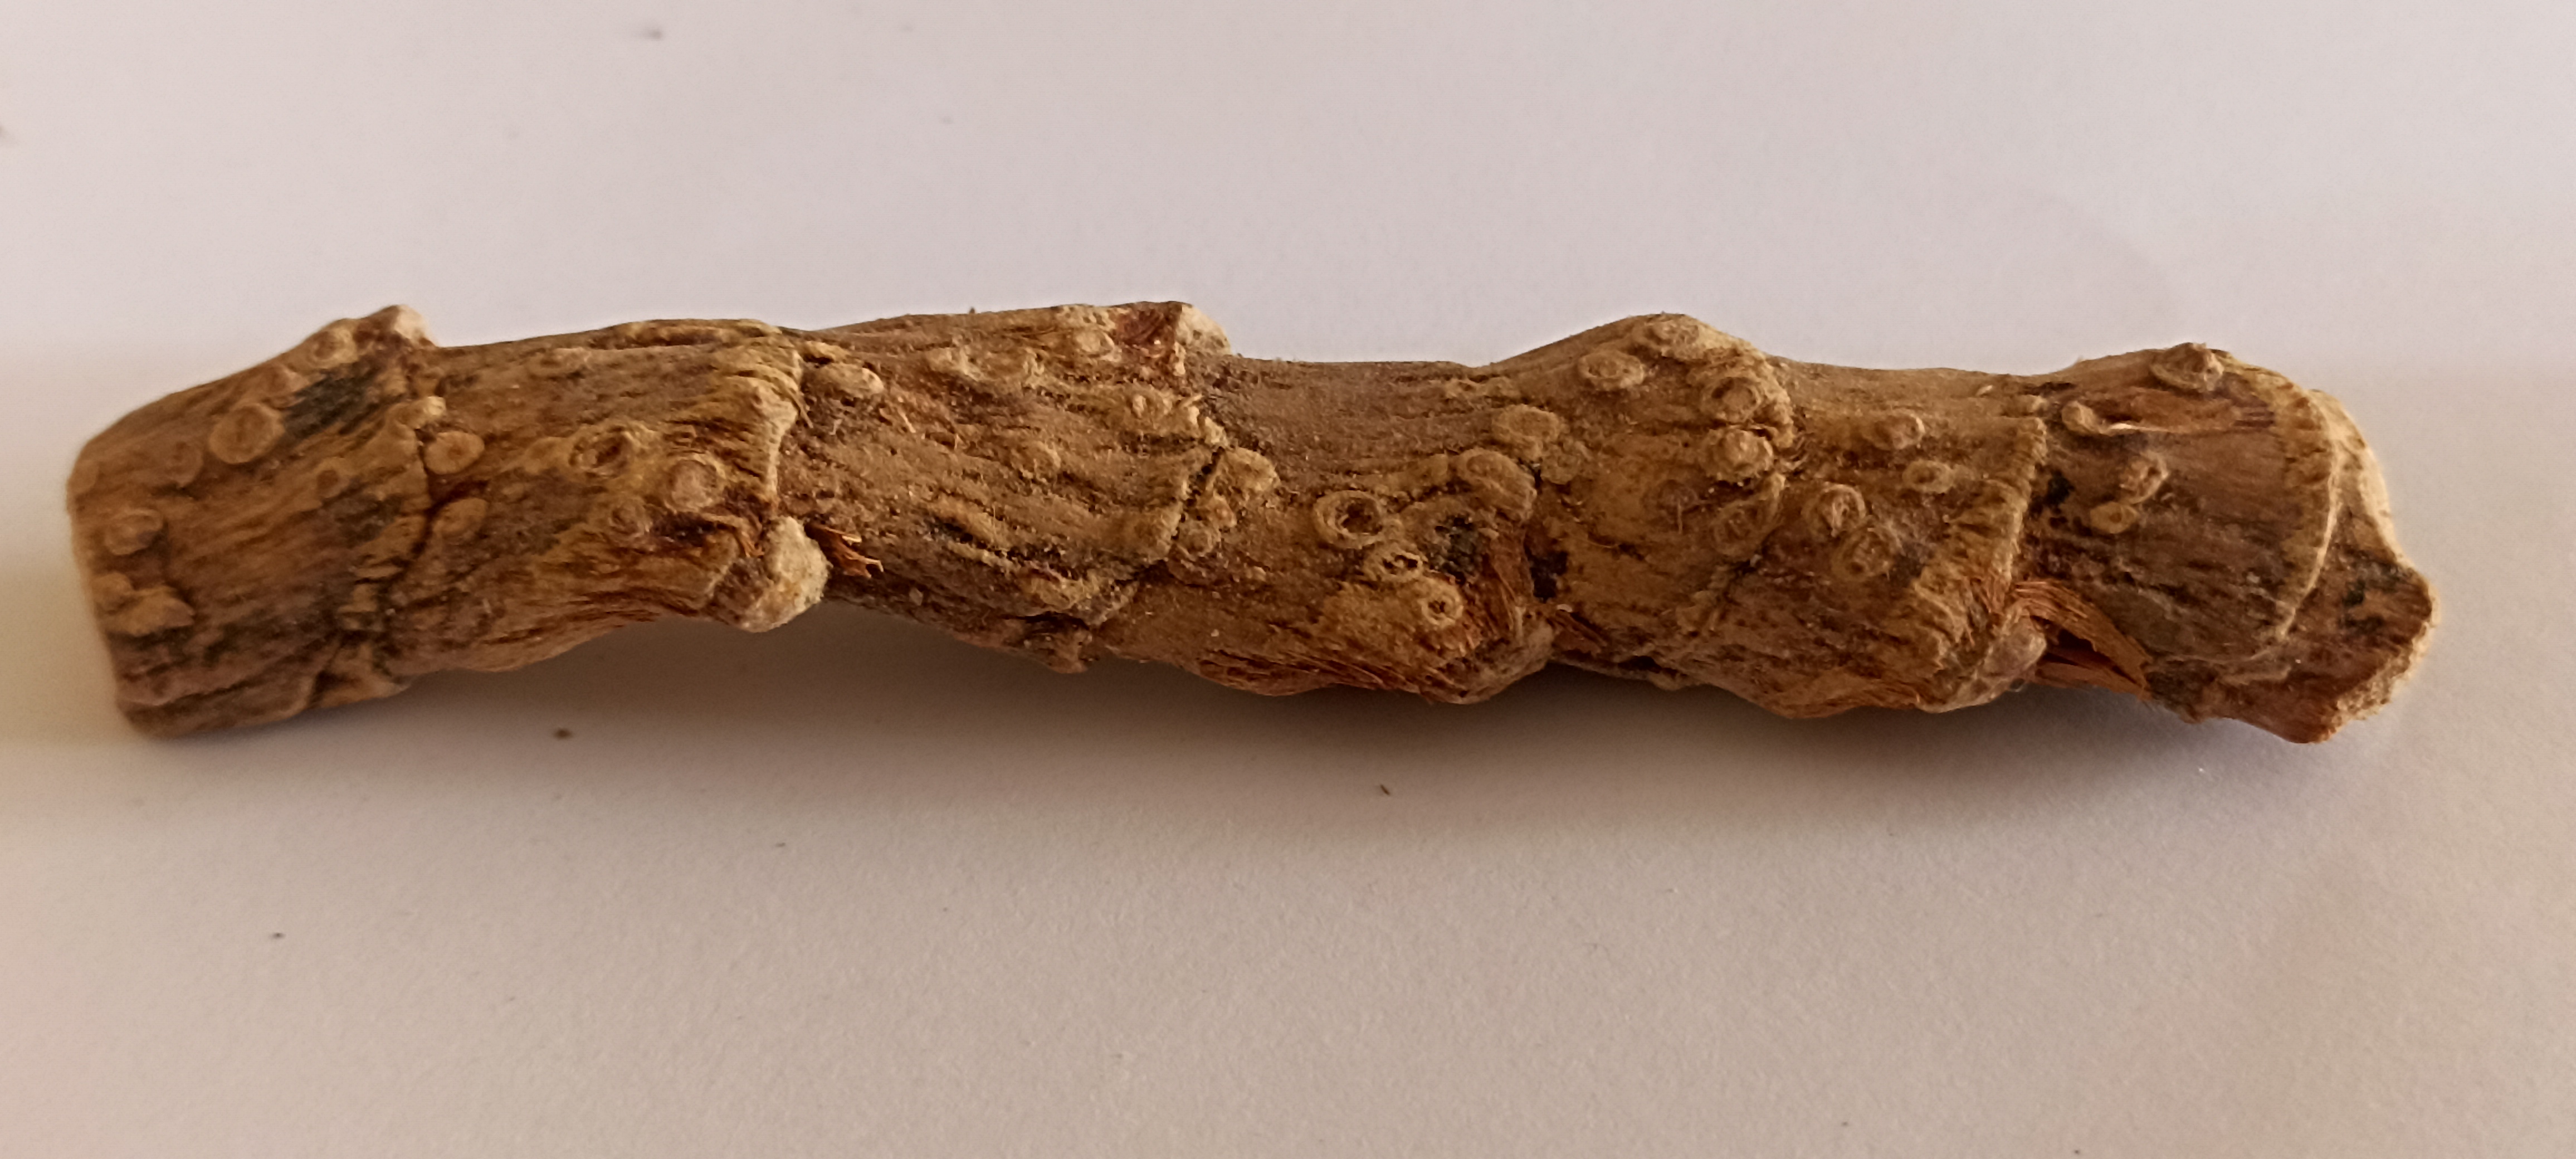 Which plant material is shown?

vekhand
